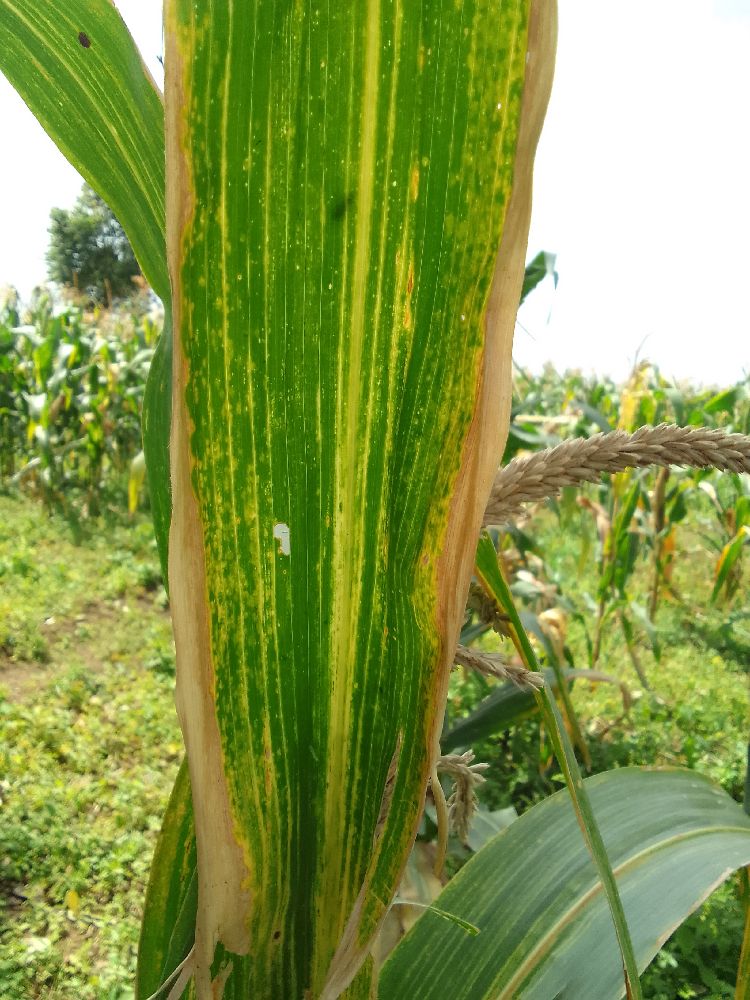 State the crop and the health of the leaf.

maize, maize lethal necrosis
